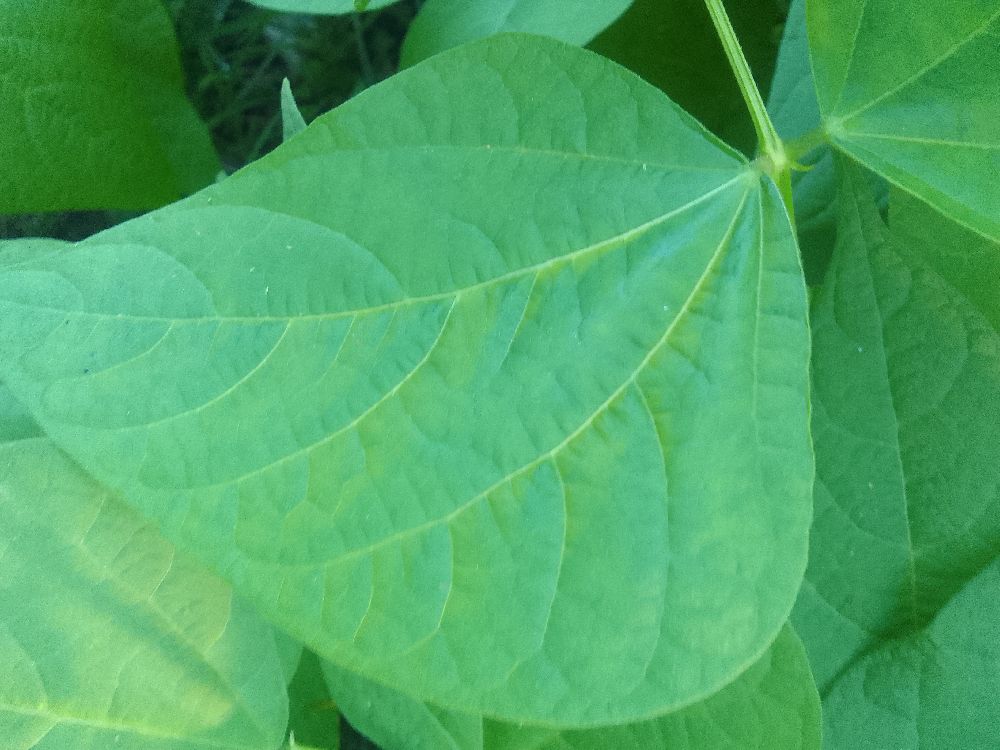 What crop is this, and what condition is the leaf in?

common bean, healthy
